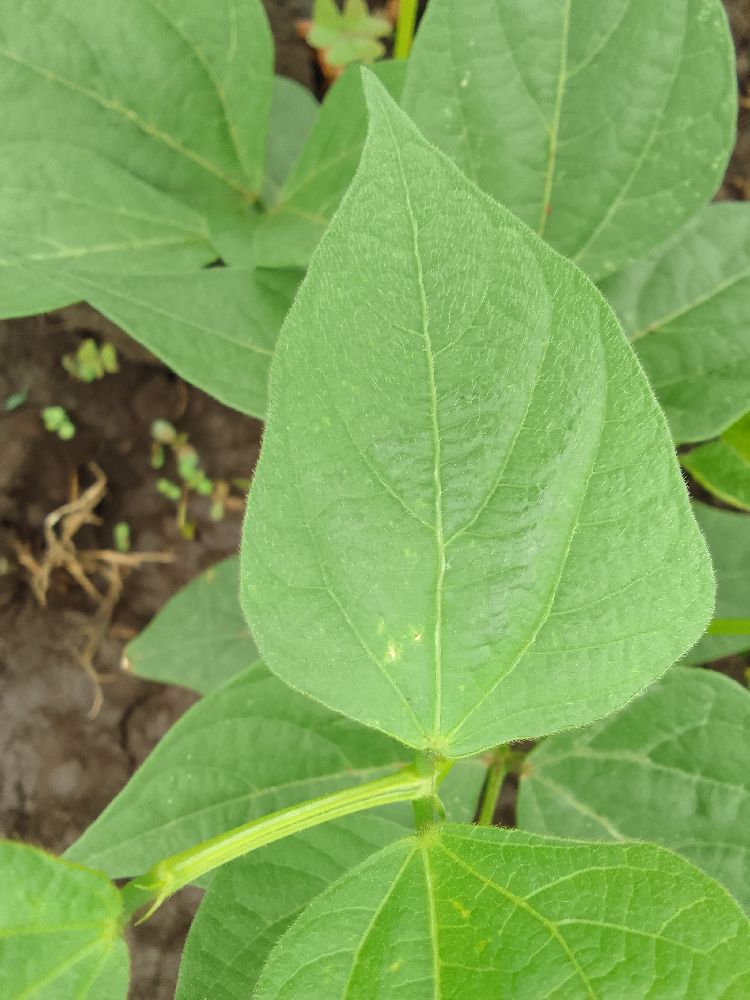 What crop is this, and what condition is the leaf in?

common bean, healthy
